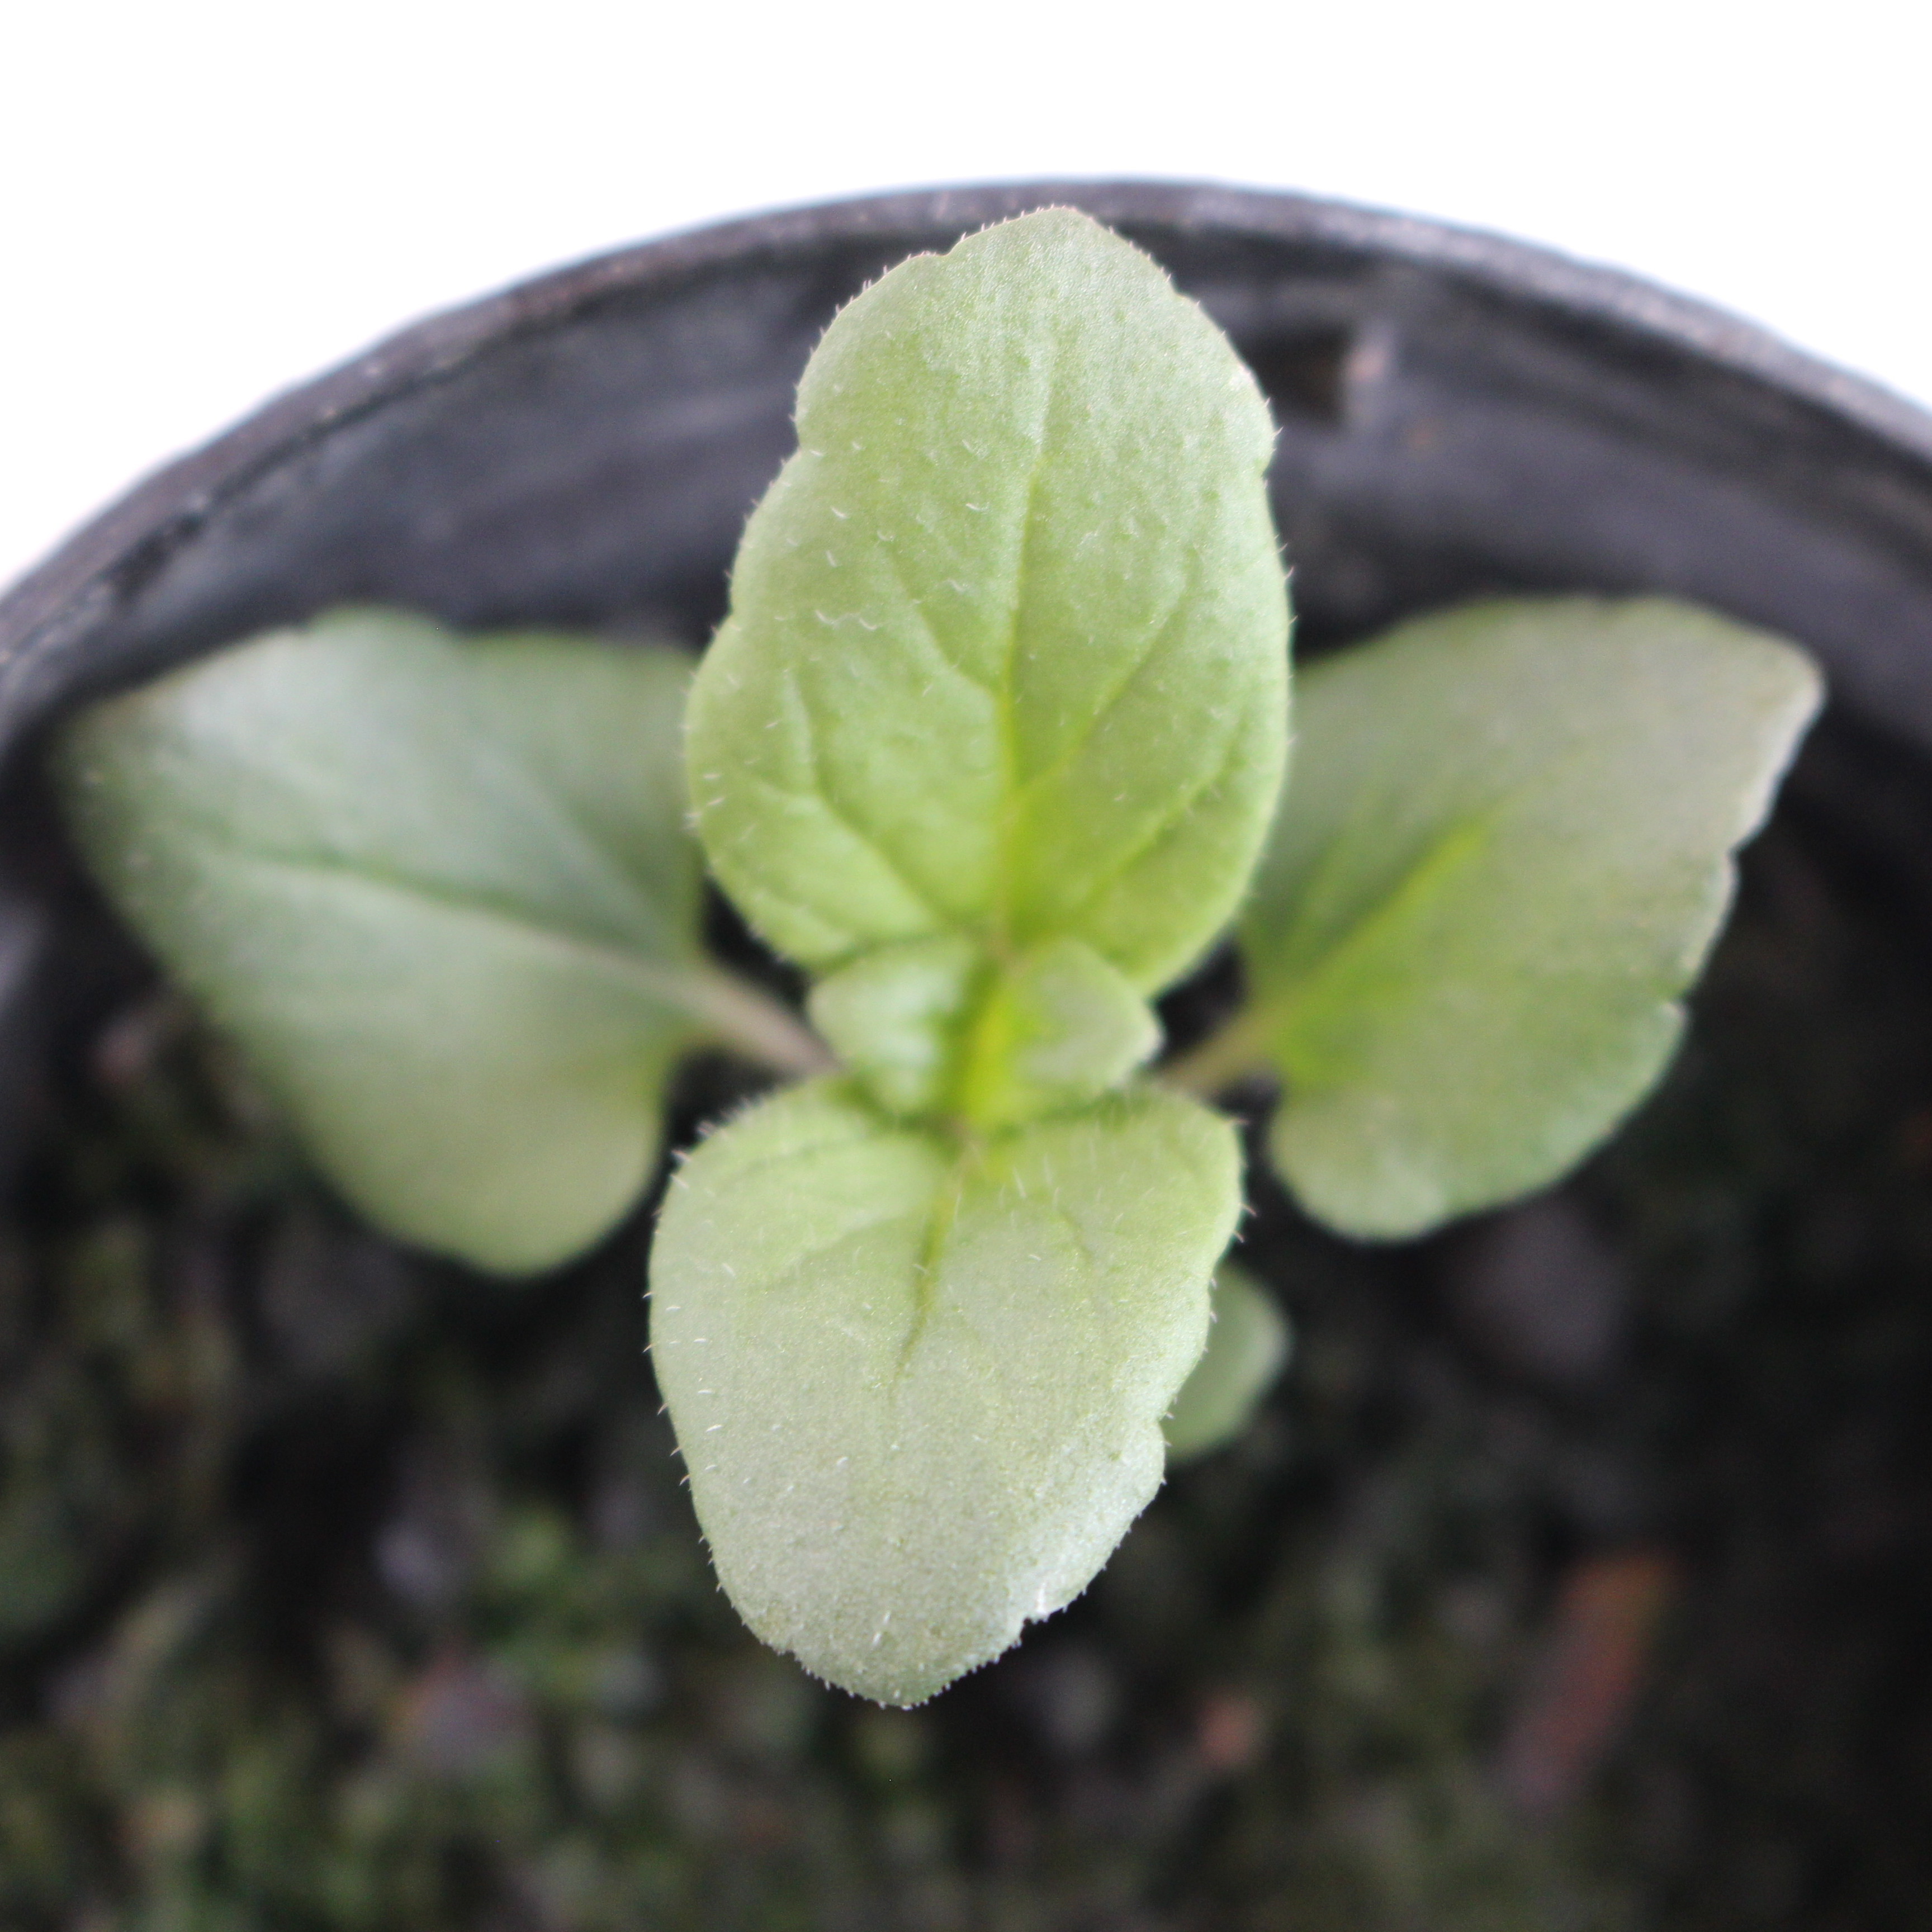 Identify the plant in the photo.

Veronica persica
